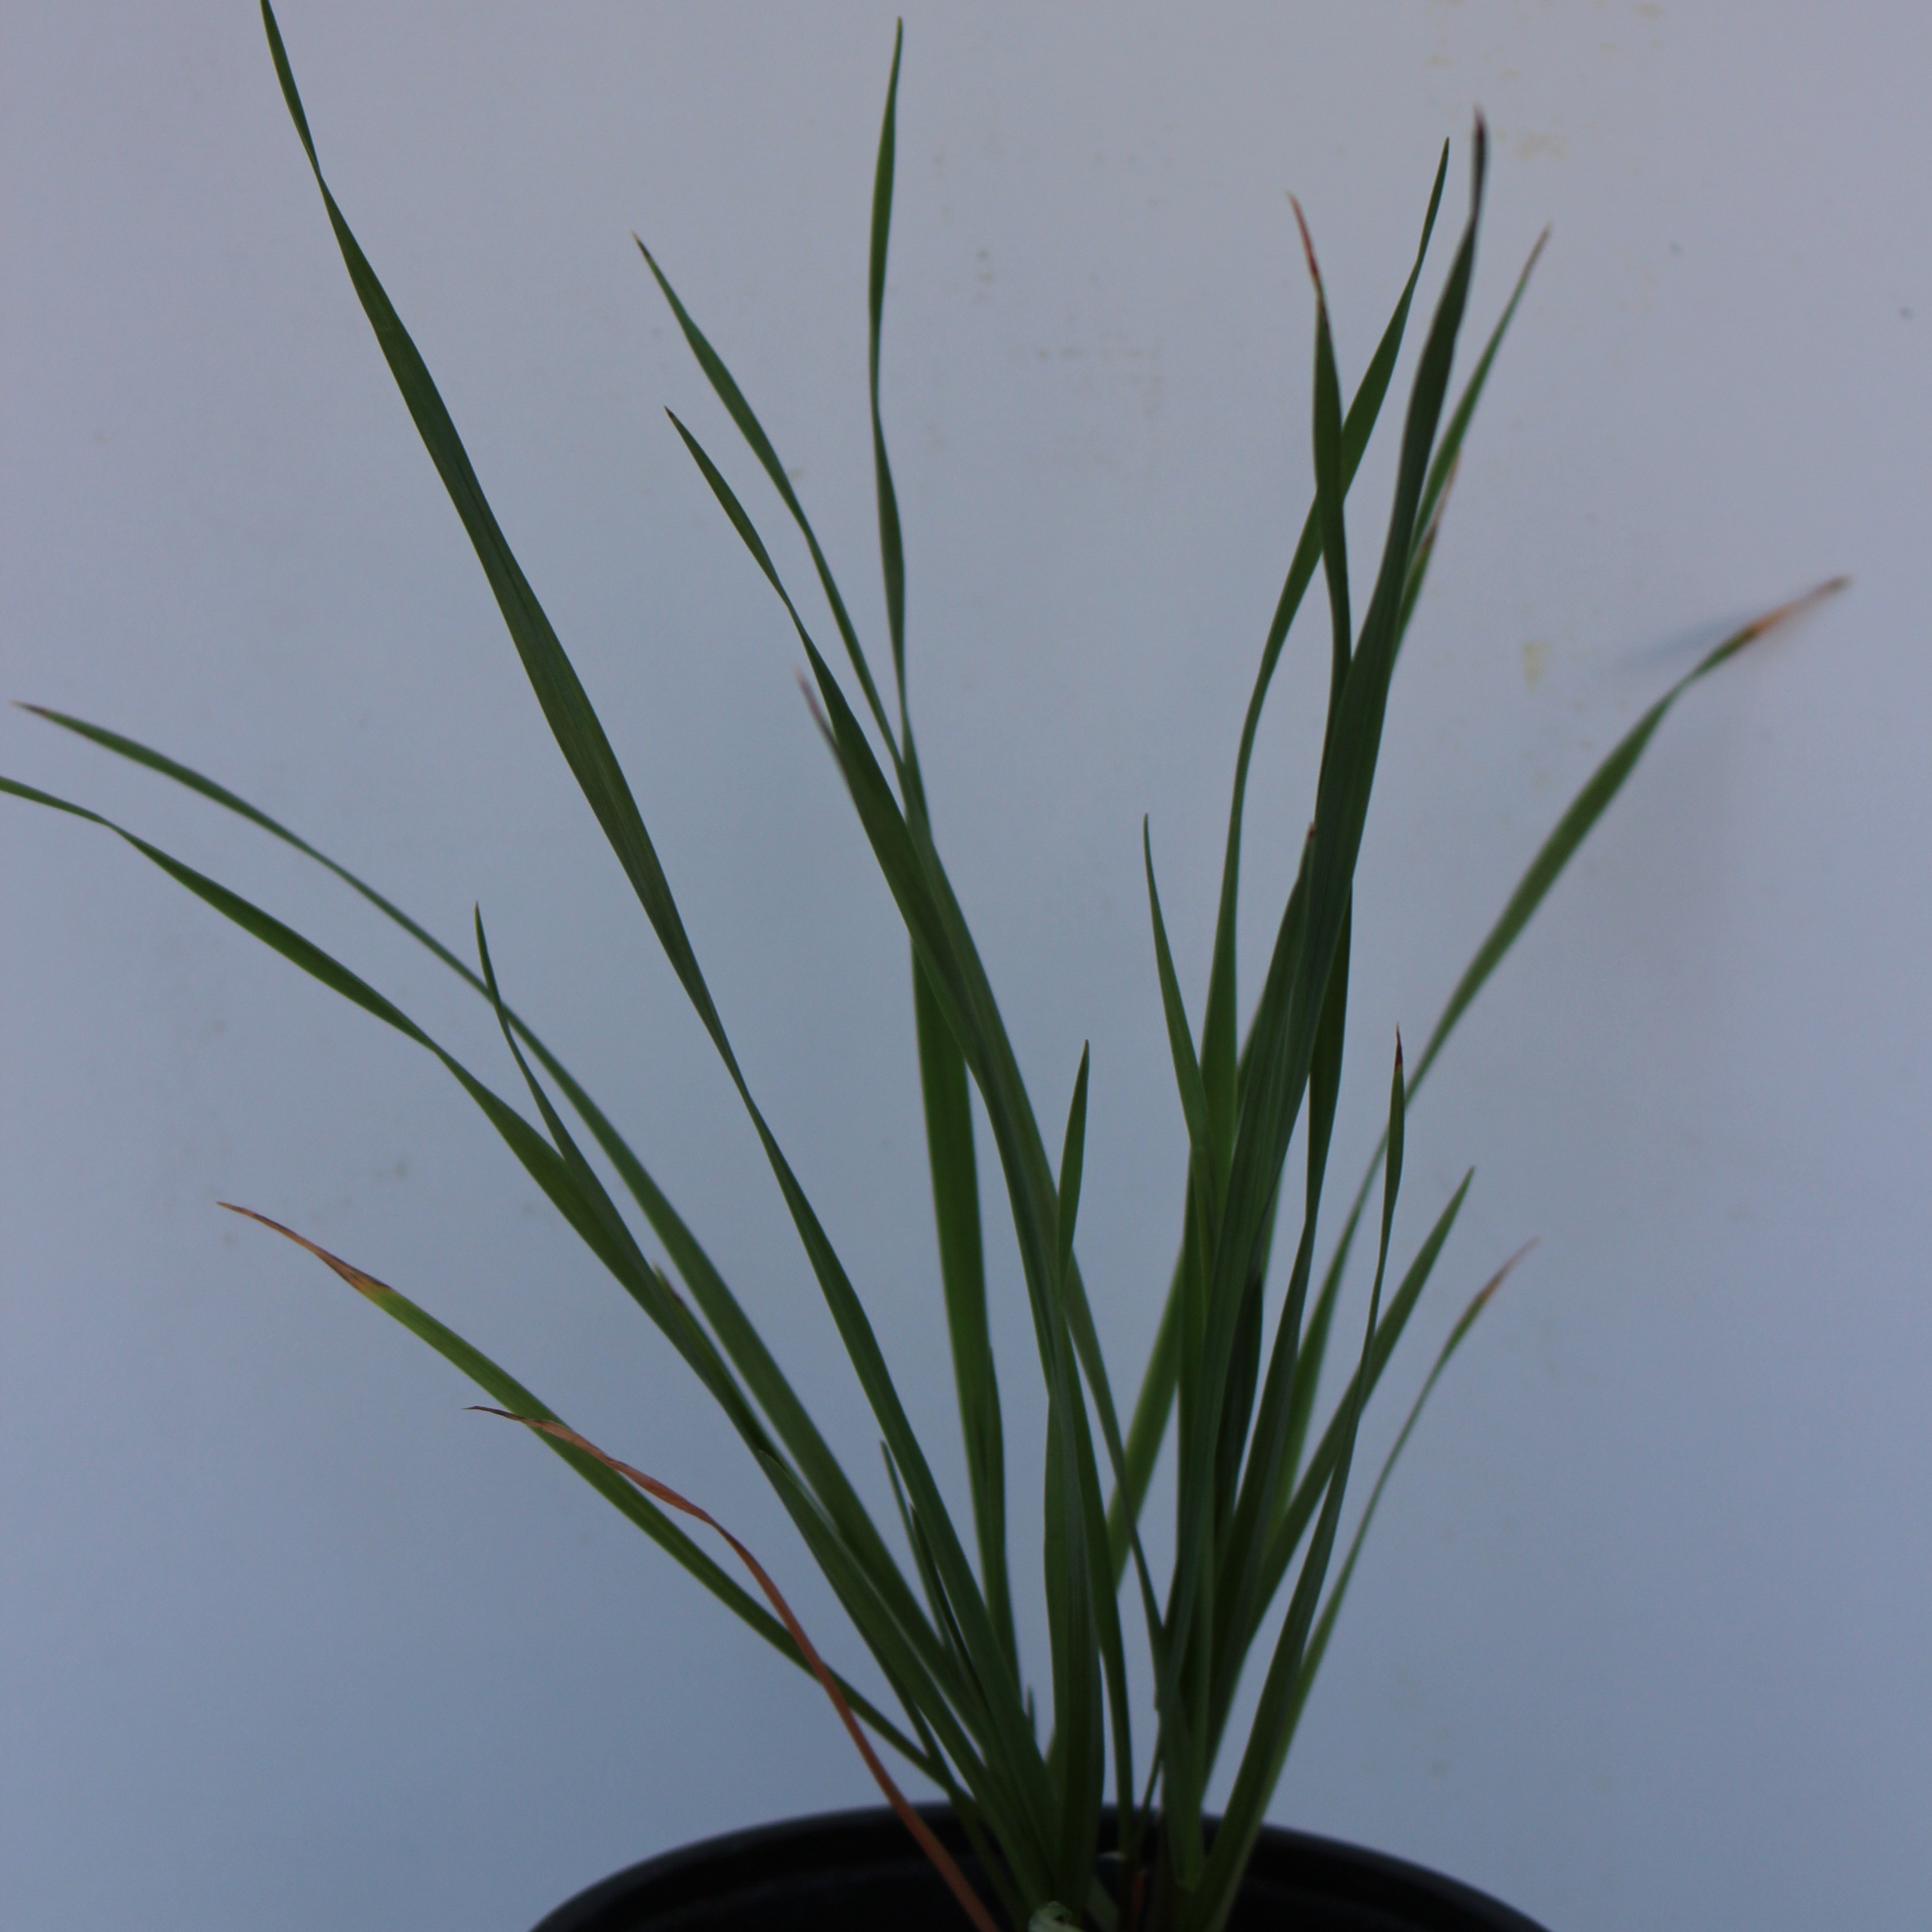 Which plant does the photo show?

Lolium multiflorum
